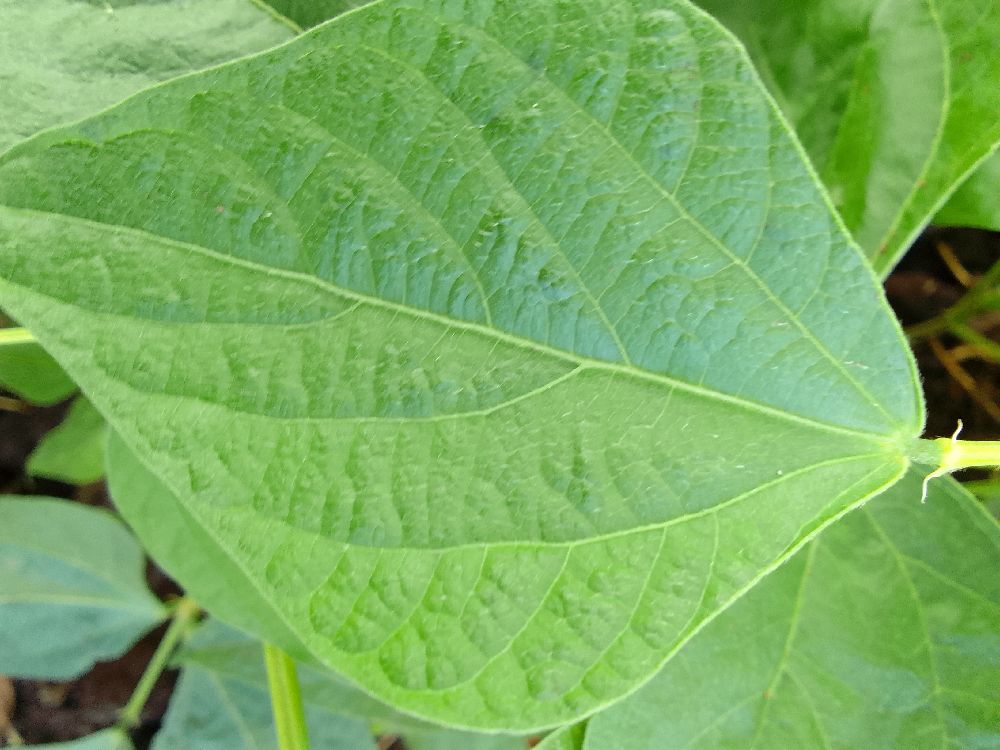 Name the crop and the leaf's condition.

common bean, healthy
